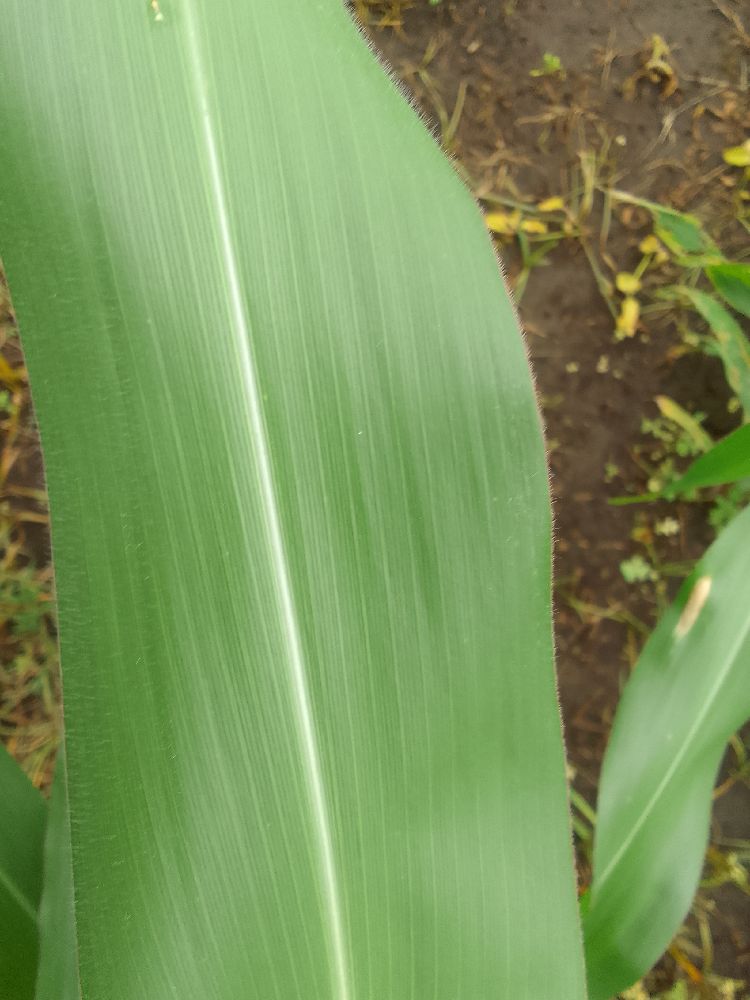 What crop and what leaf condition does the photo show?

maize, healthy
